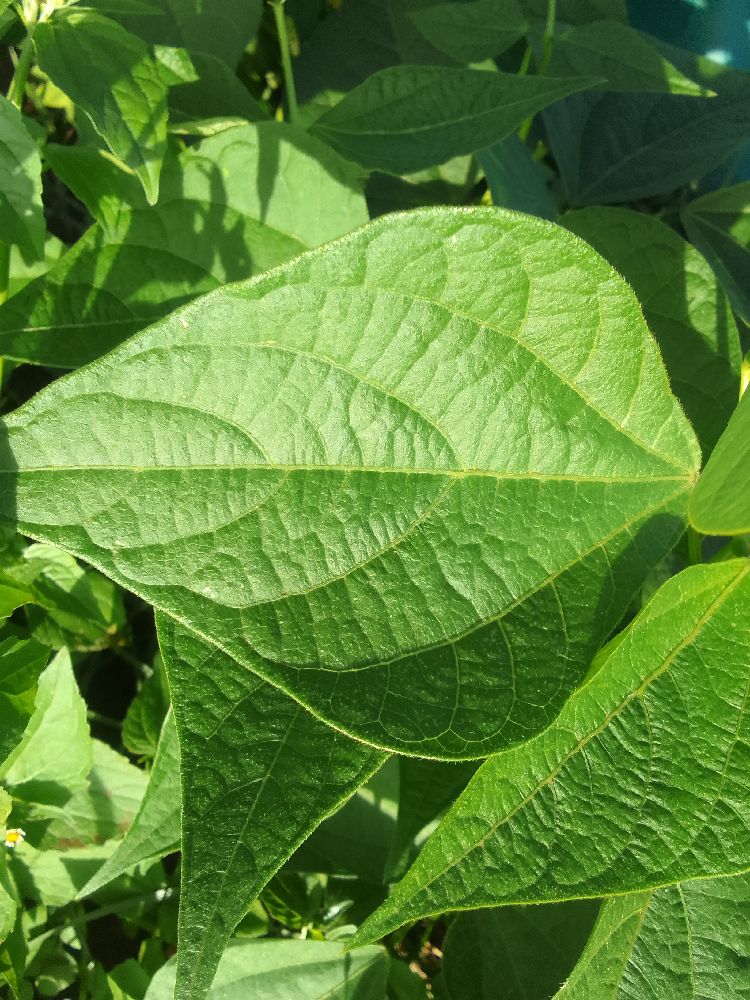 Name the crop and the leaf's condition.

common bean, healthy
